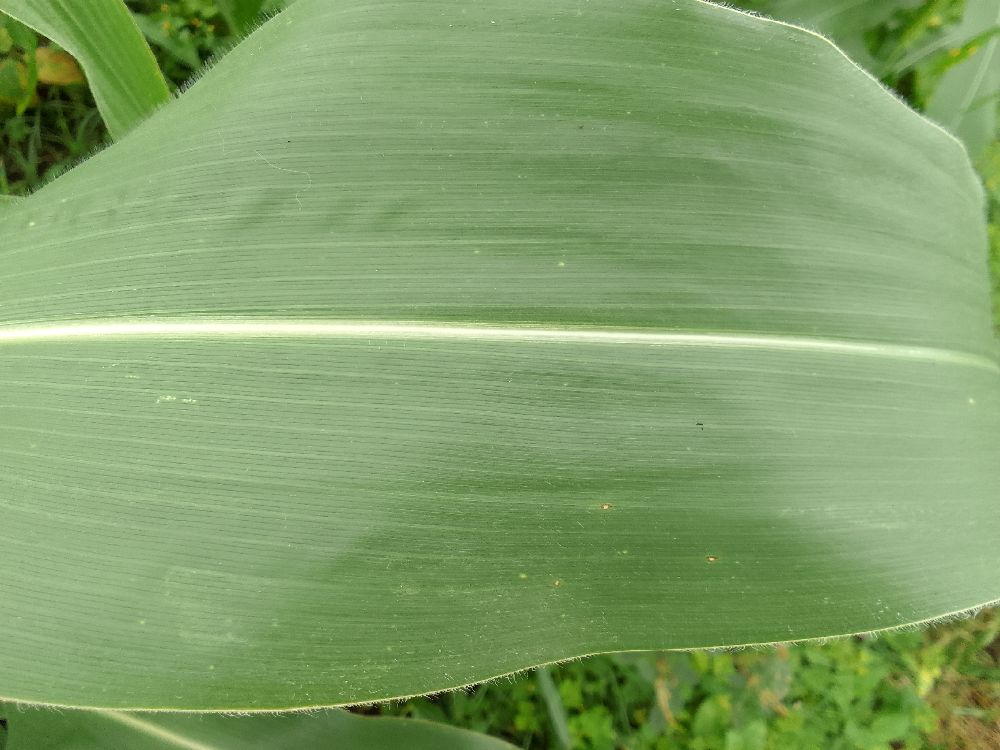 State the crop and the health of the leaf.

maize, healthy
